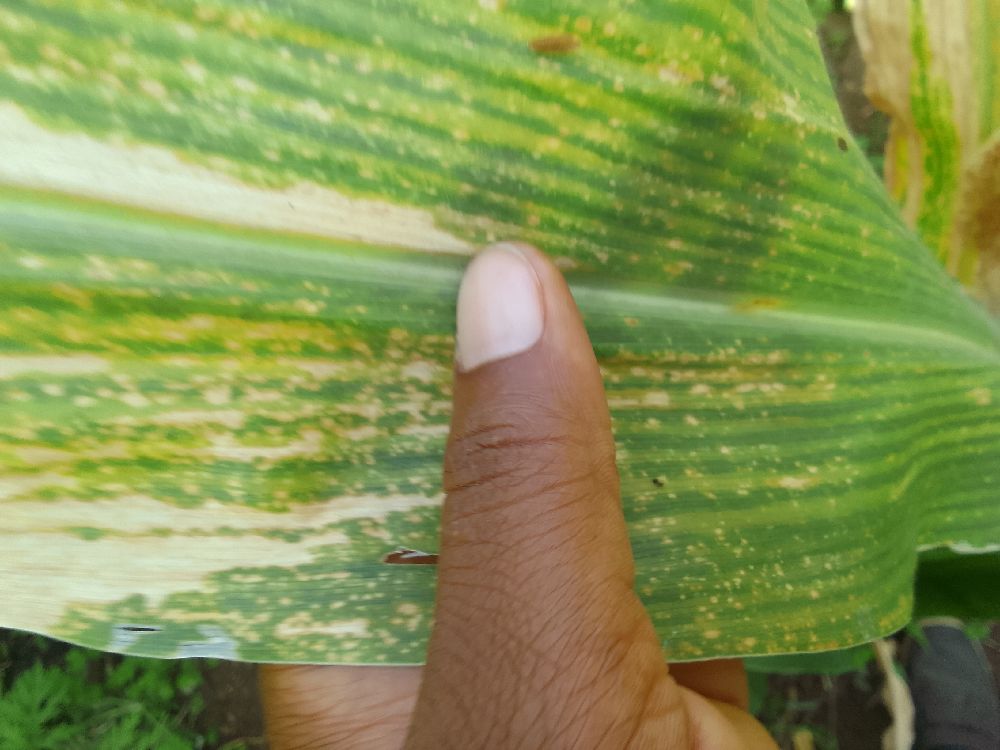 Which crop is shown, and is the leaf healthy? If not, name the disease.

maize, maize lethal necrosis
